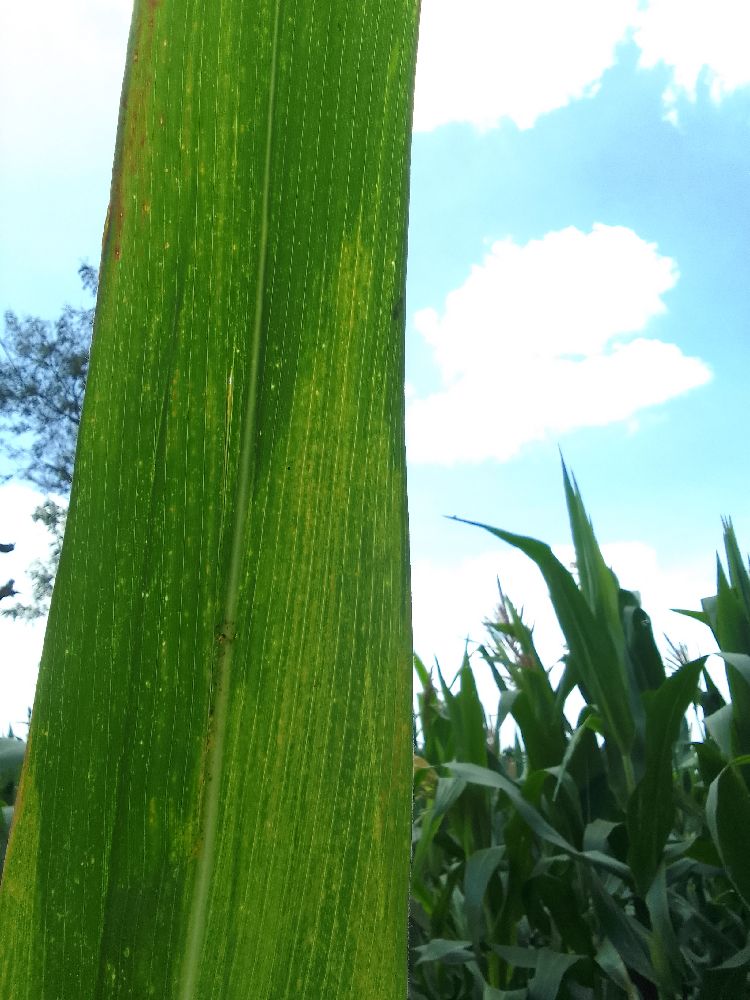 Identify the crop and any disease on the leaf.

maize, maize lethal necrosis
